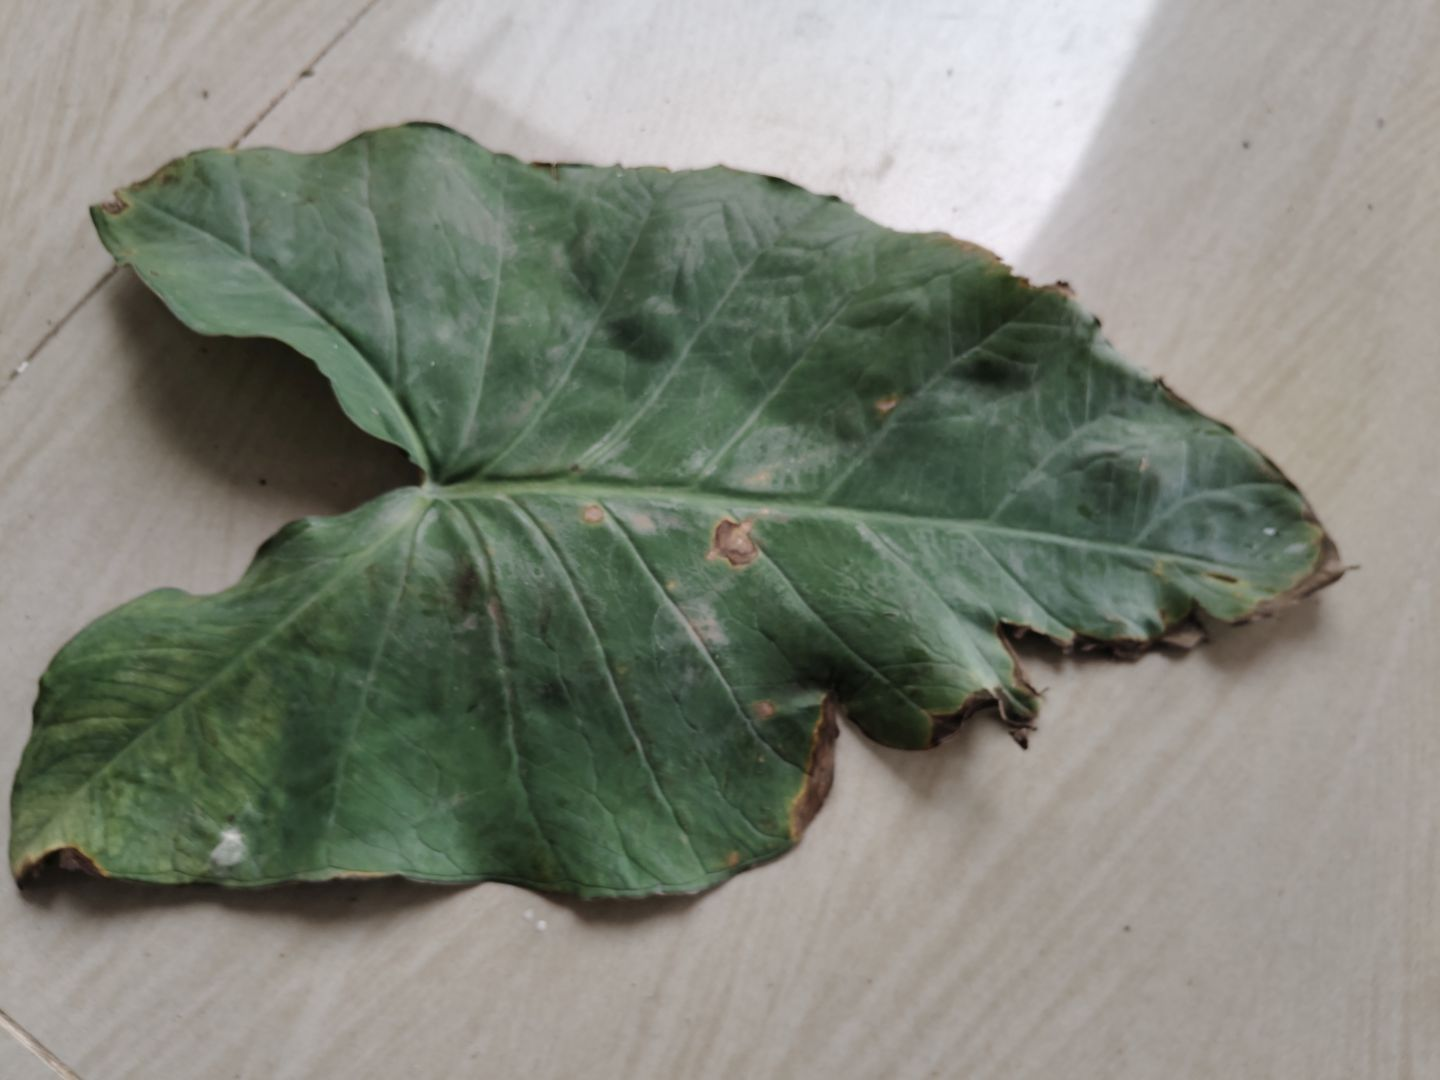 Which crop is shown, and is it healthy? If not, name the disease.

taro, leaf blight
